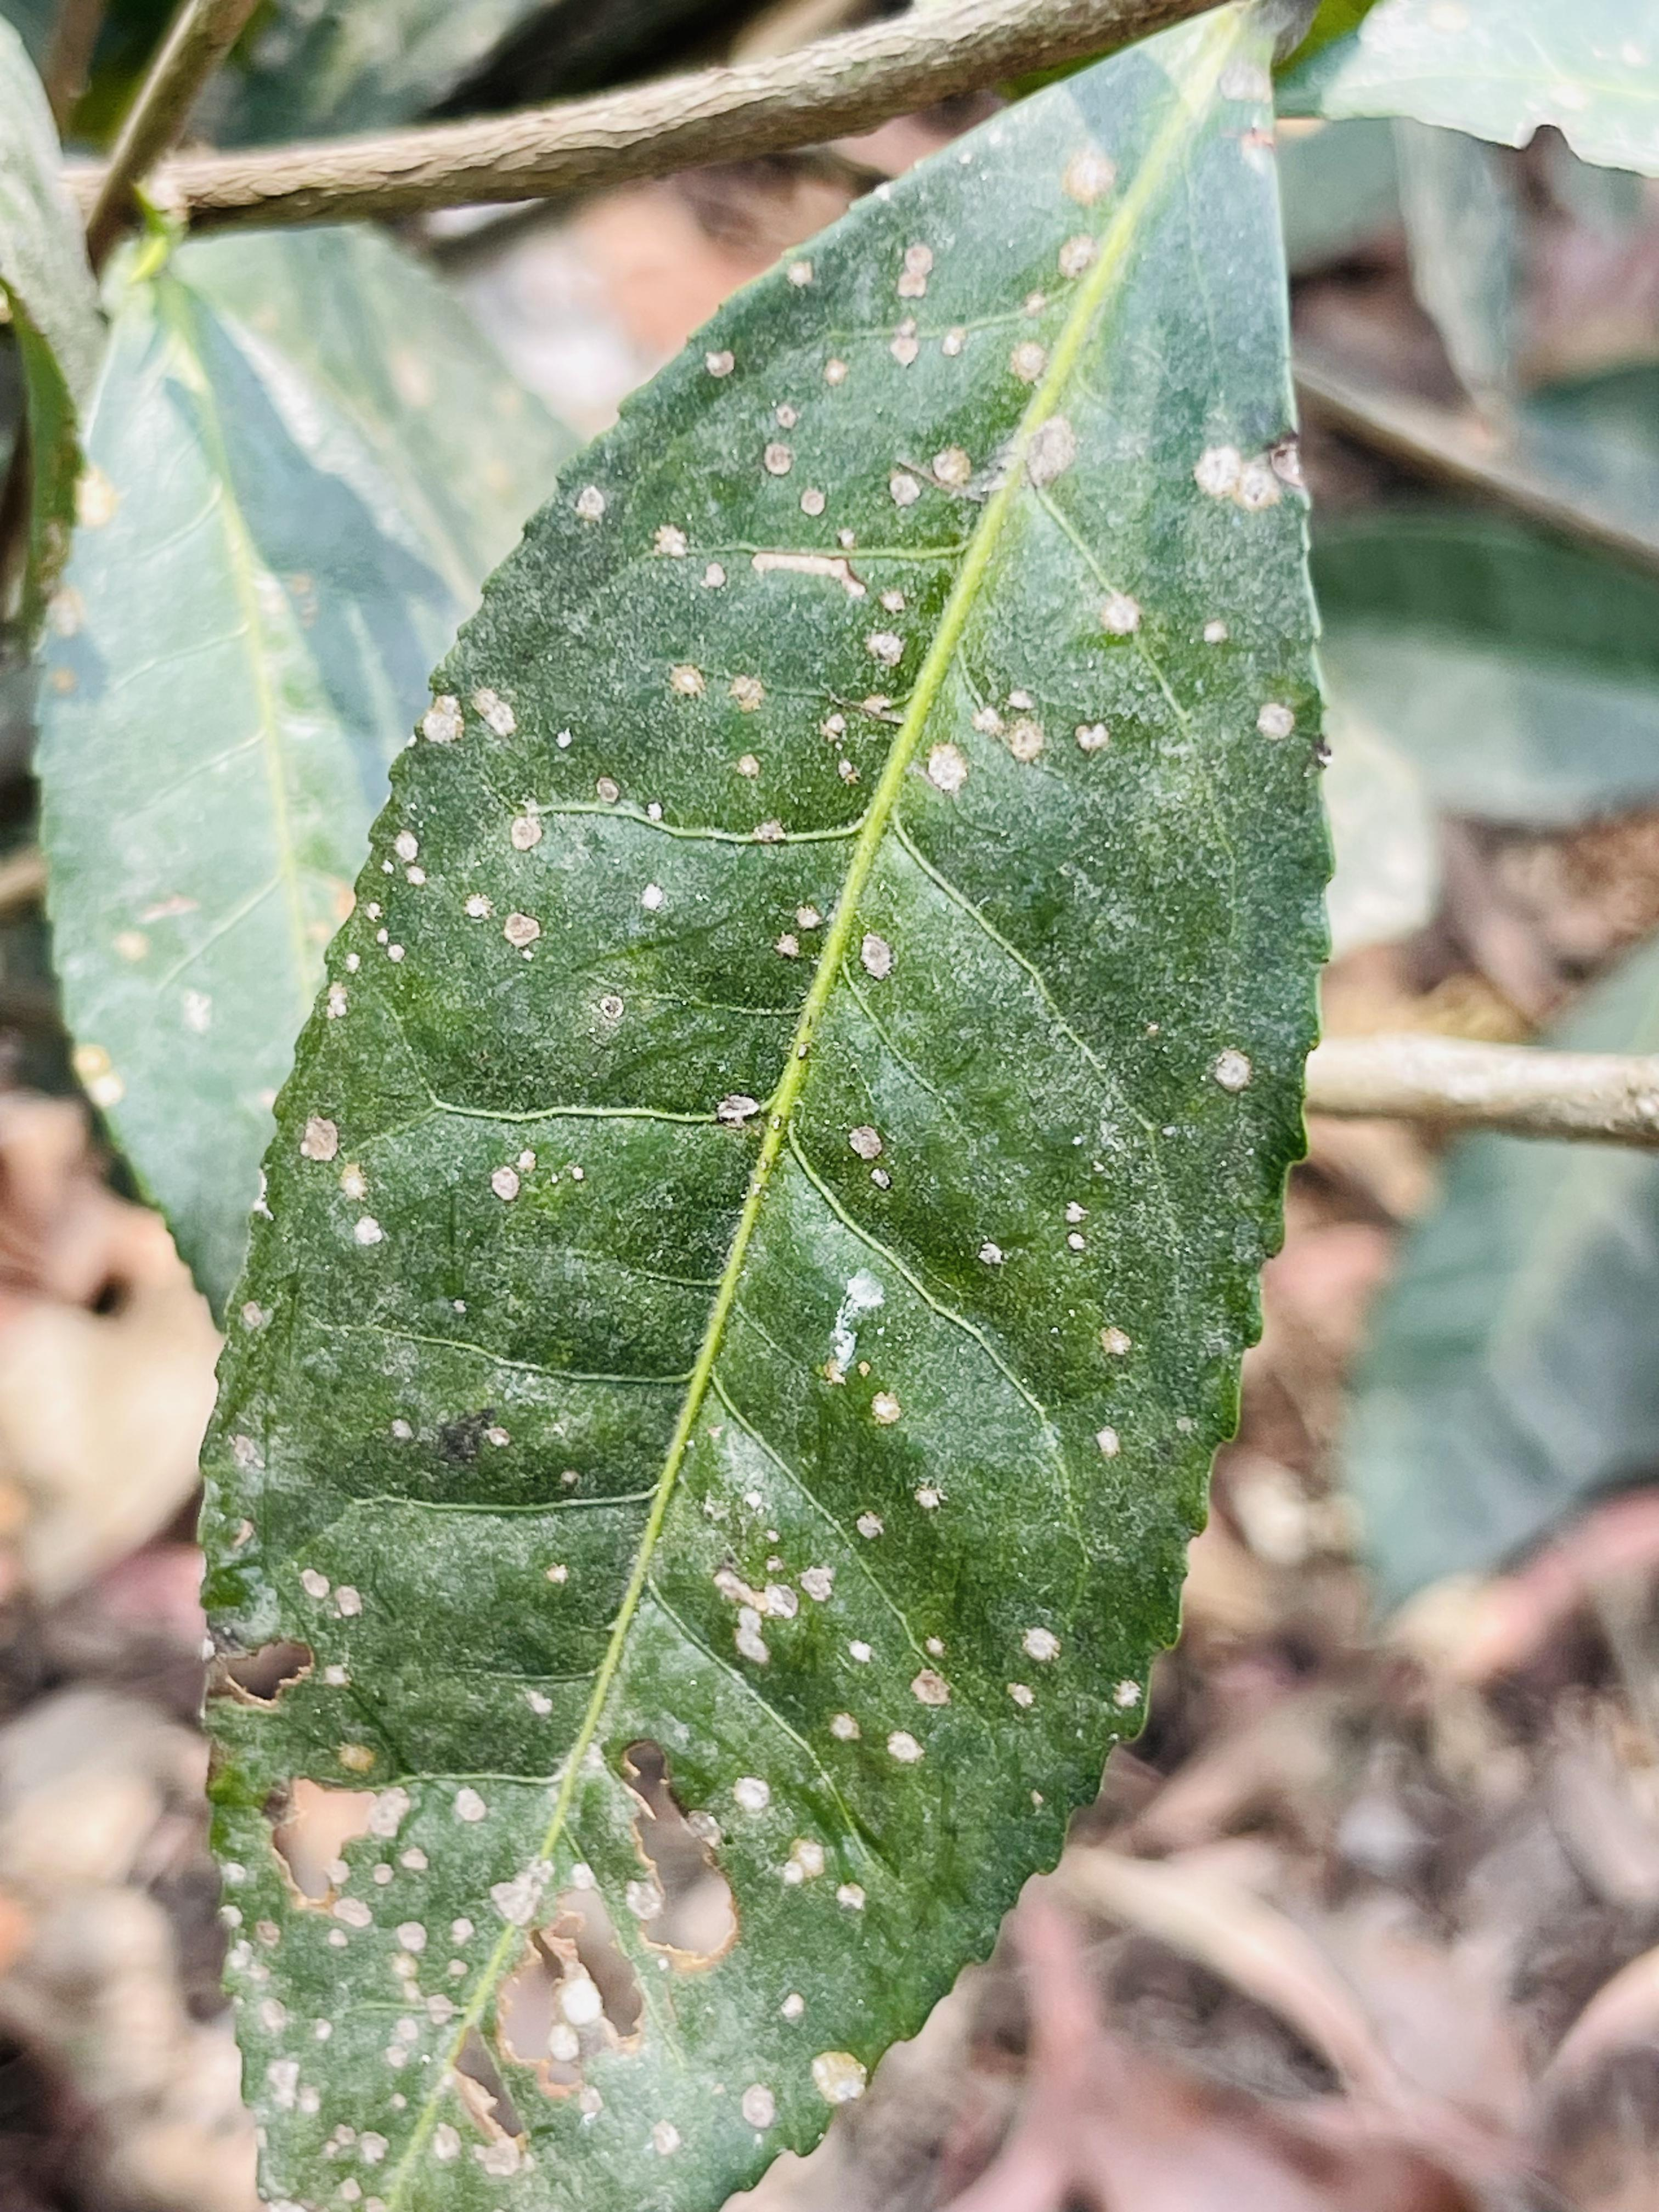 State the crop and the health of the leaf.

tea, red rust
